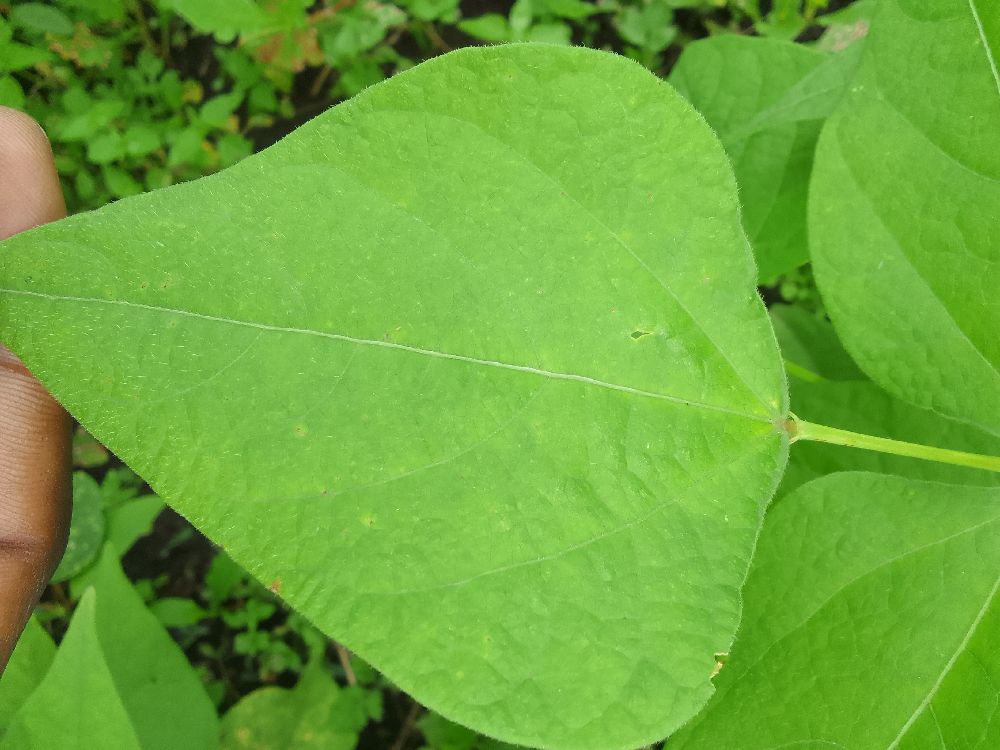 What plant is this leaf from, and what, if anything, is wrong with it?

common bean, healthy
